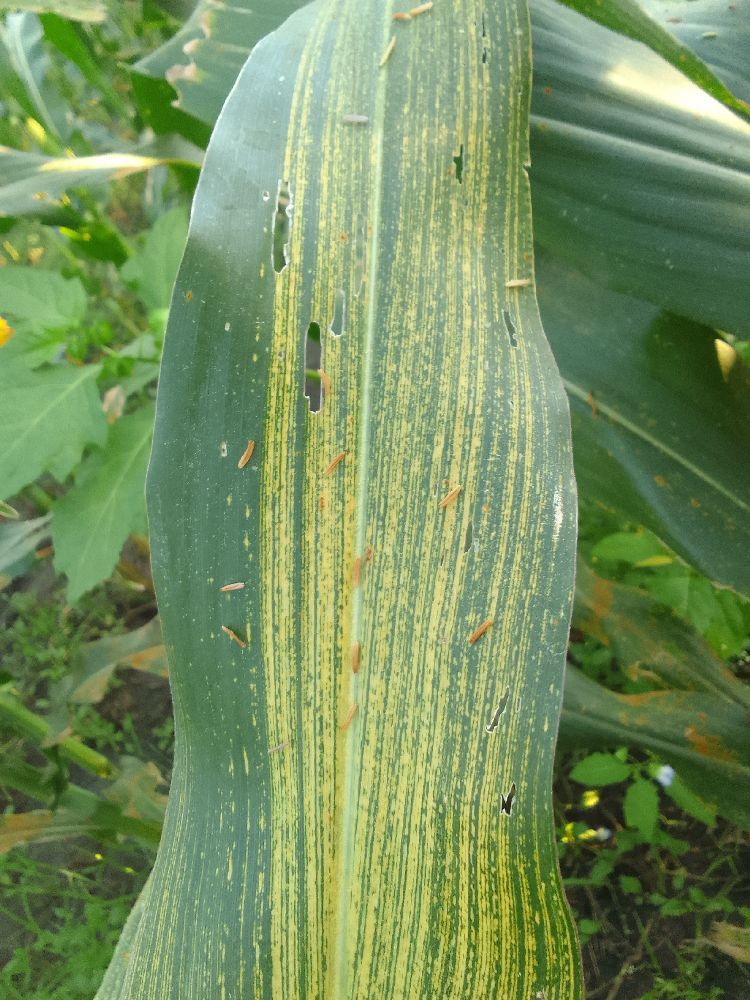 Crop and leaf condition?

maize, maize streak virus
